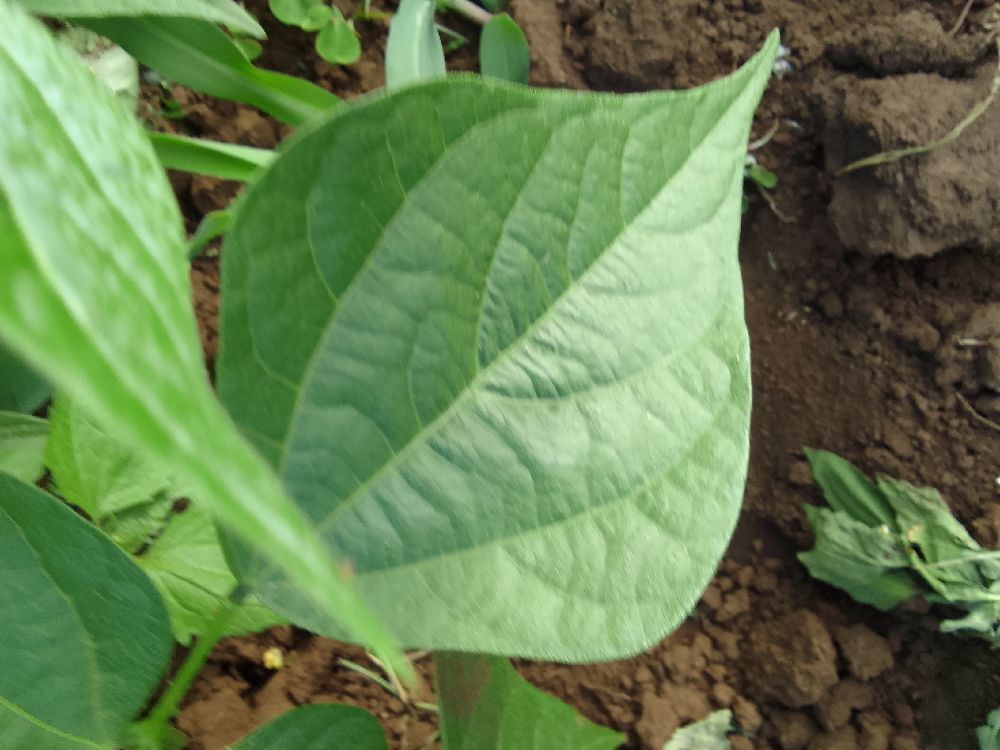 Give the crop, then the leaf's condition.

common bean, healthy
